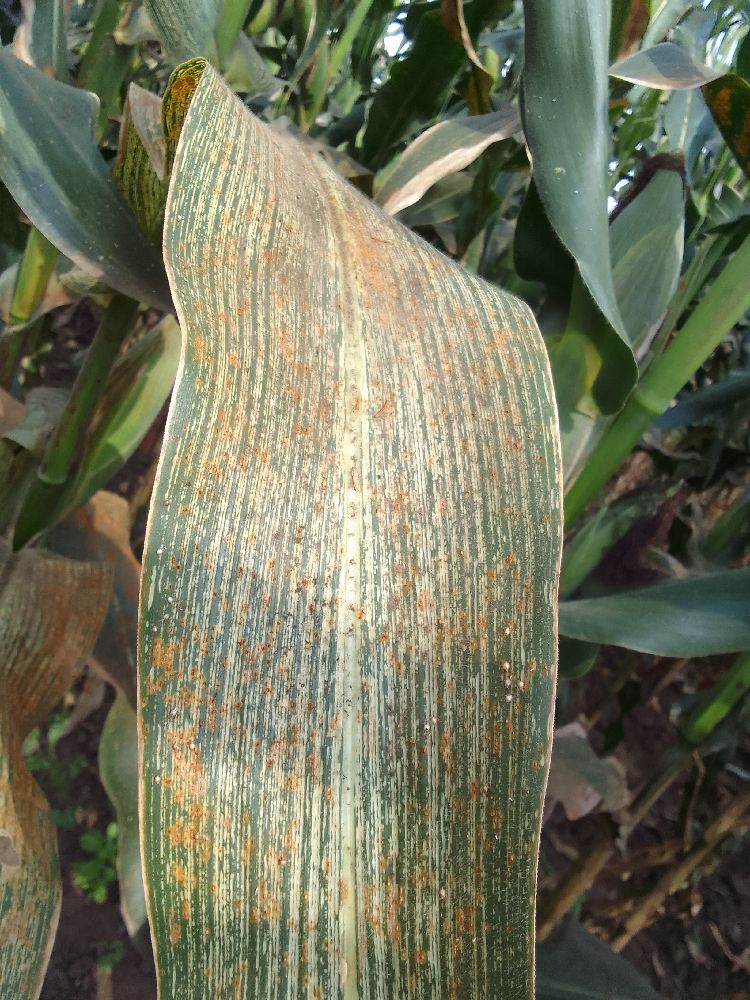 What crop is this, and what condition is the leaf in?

maize, maize streak virus
